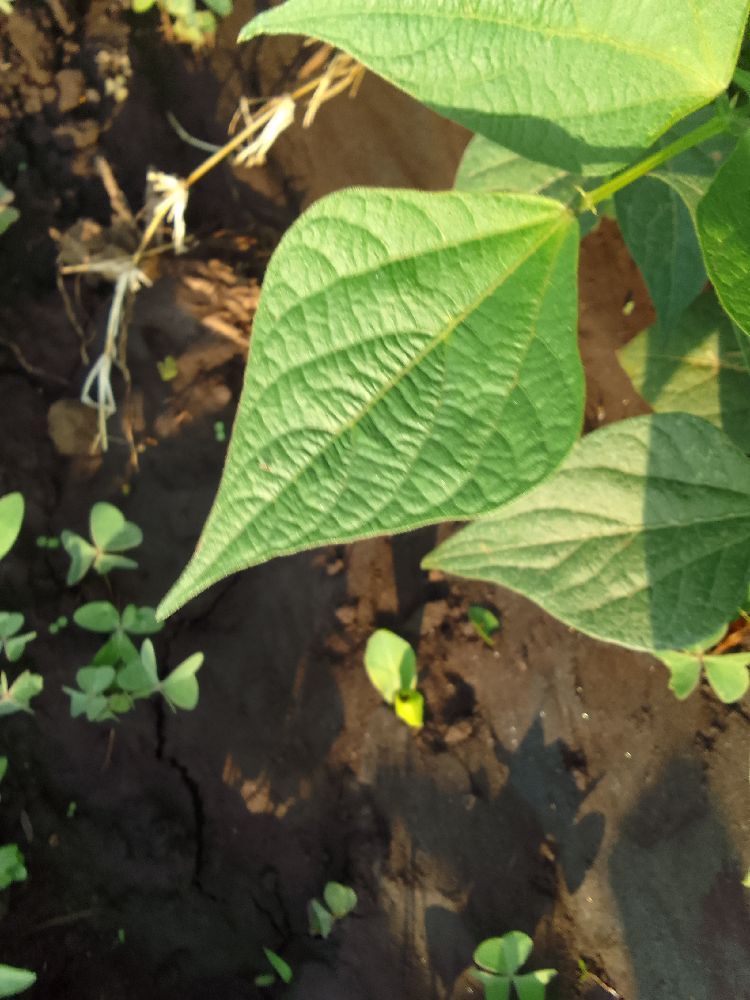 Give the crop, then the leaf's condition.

common bean, healthy
